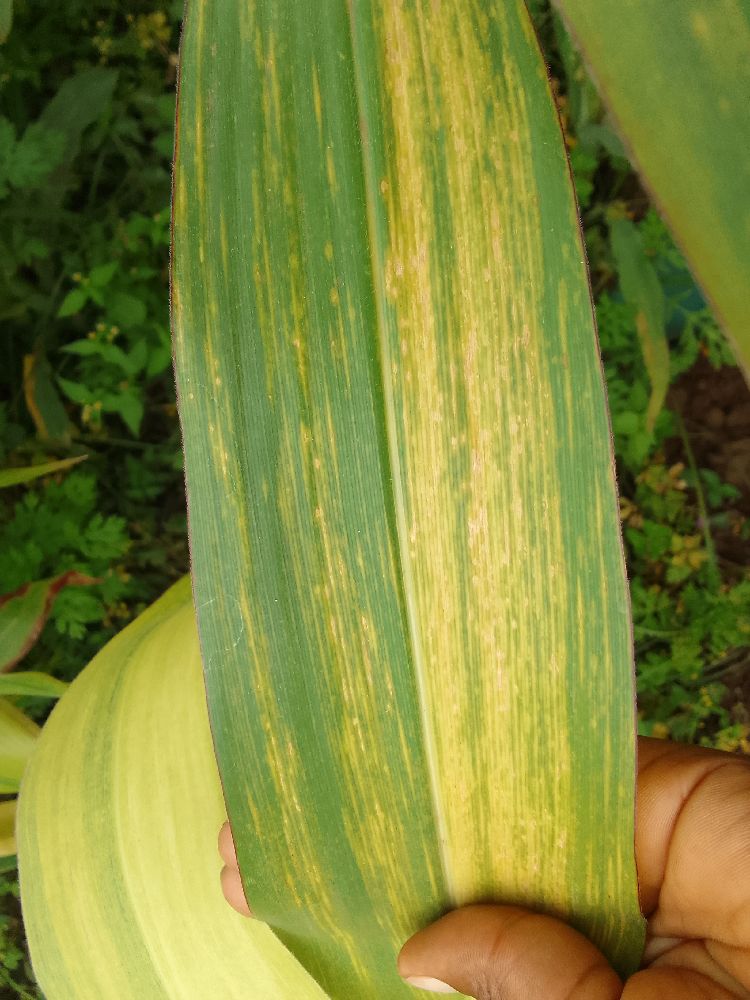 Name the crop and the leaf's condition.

maize, maize lethal necrosis
